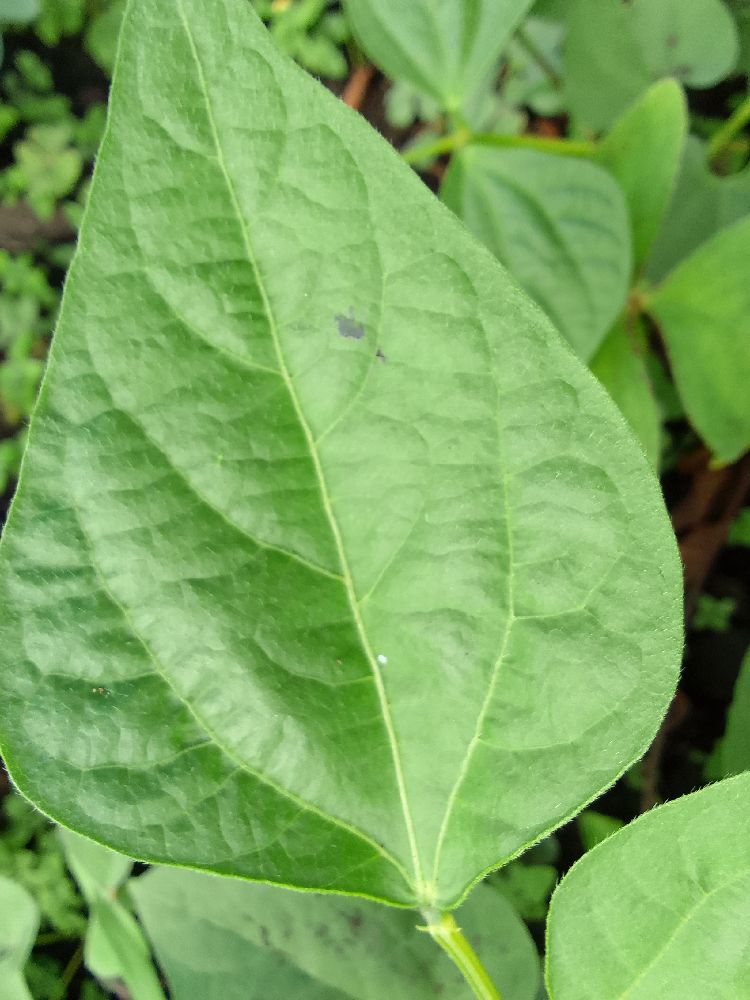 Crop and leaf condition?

common bean, healthy
